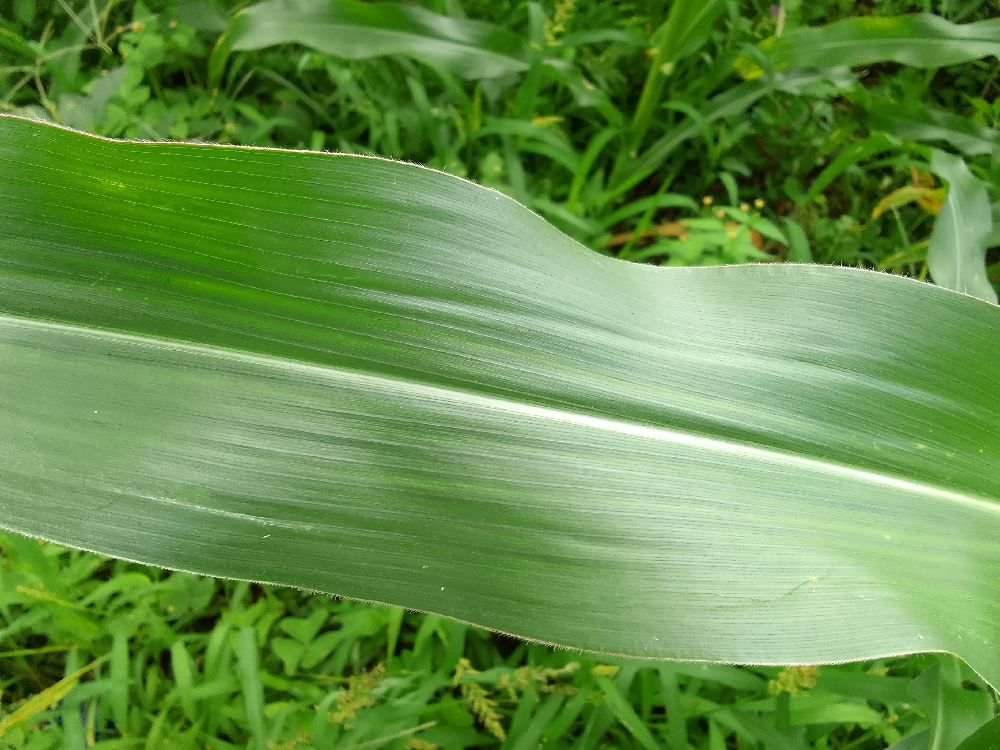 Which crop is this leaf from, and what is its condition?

maize, healthy
